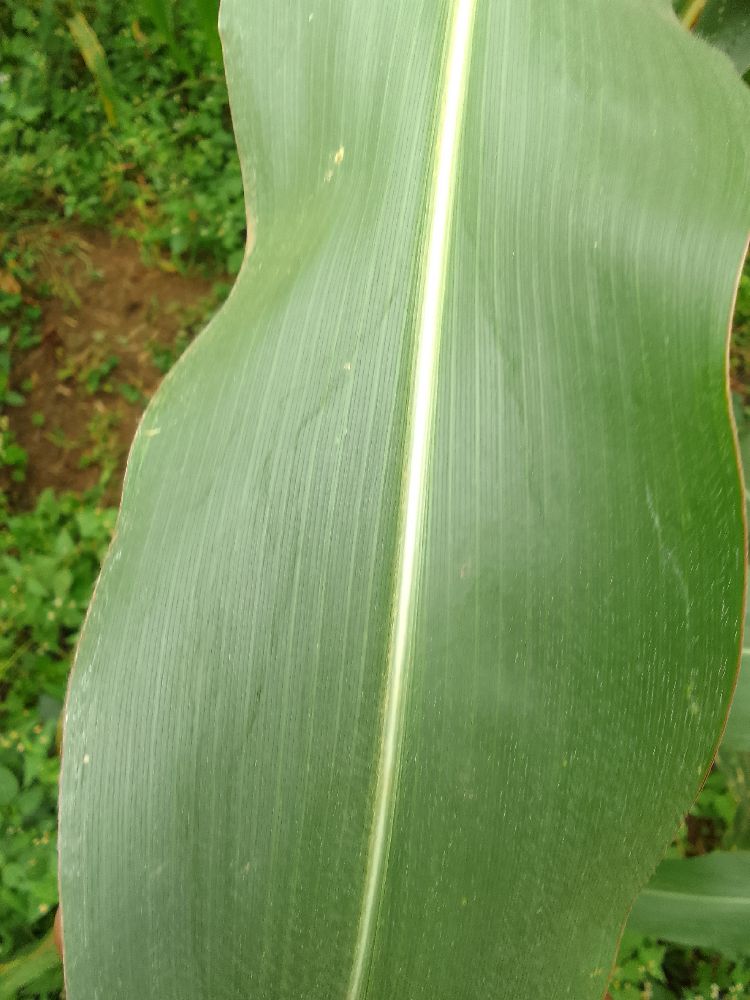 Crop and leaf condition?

maize, healthy
